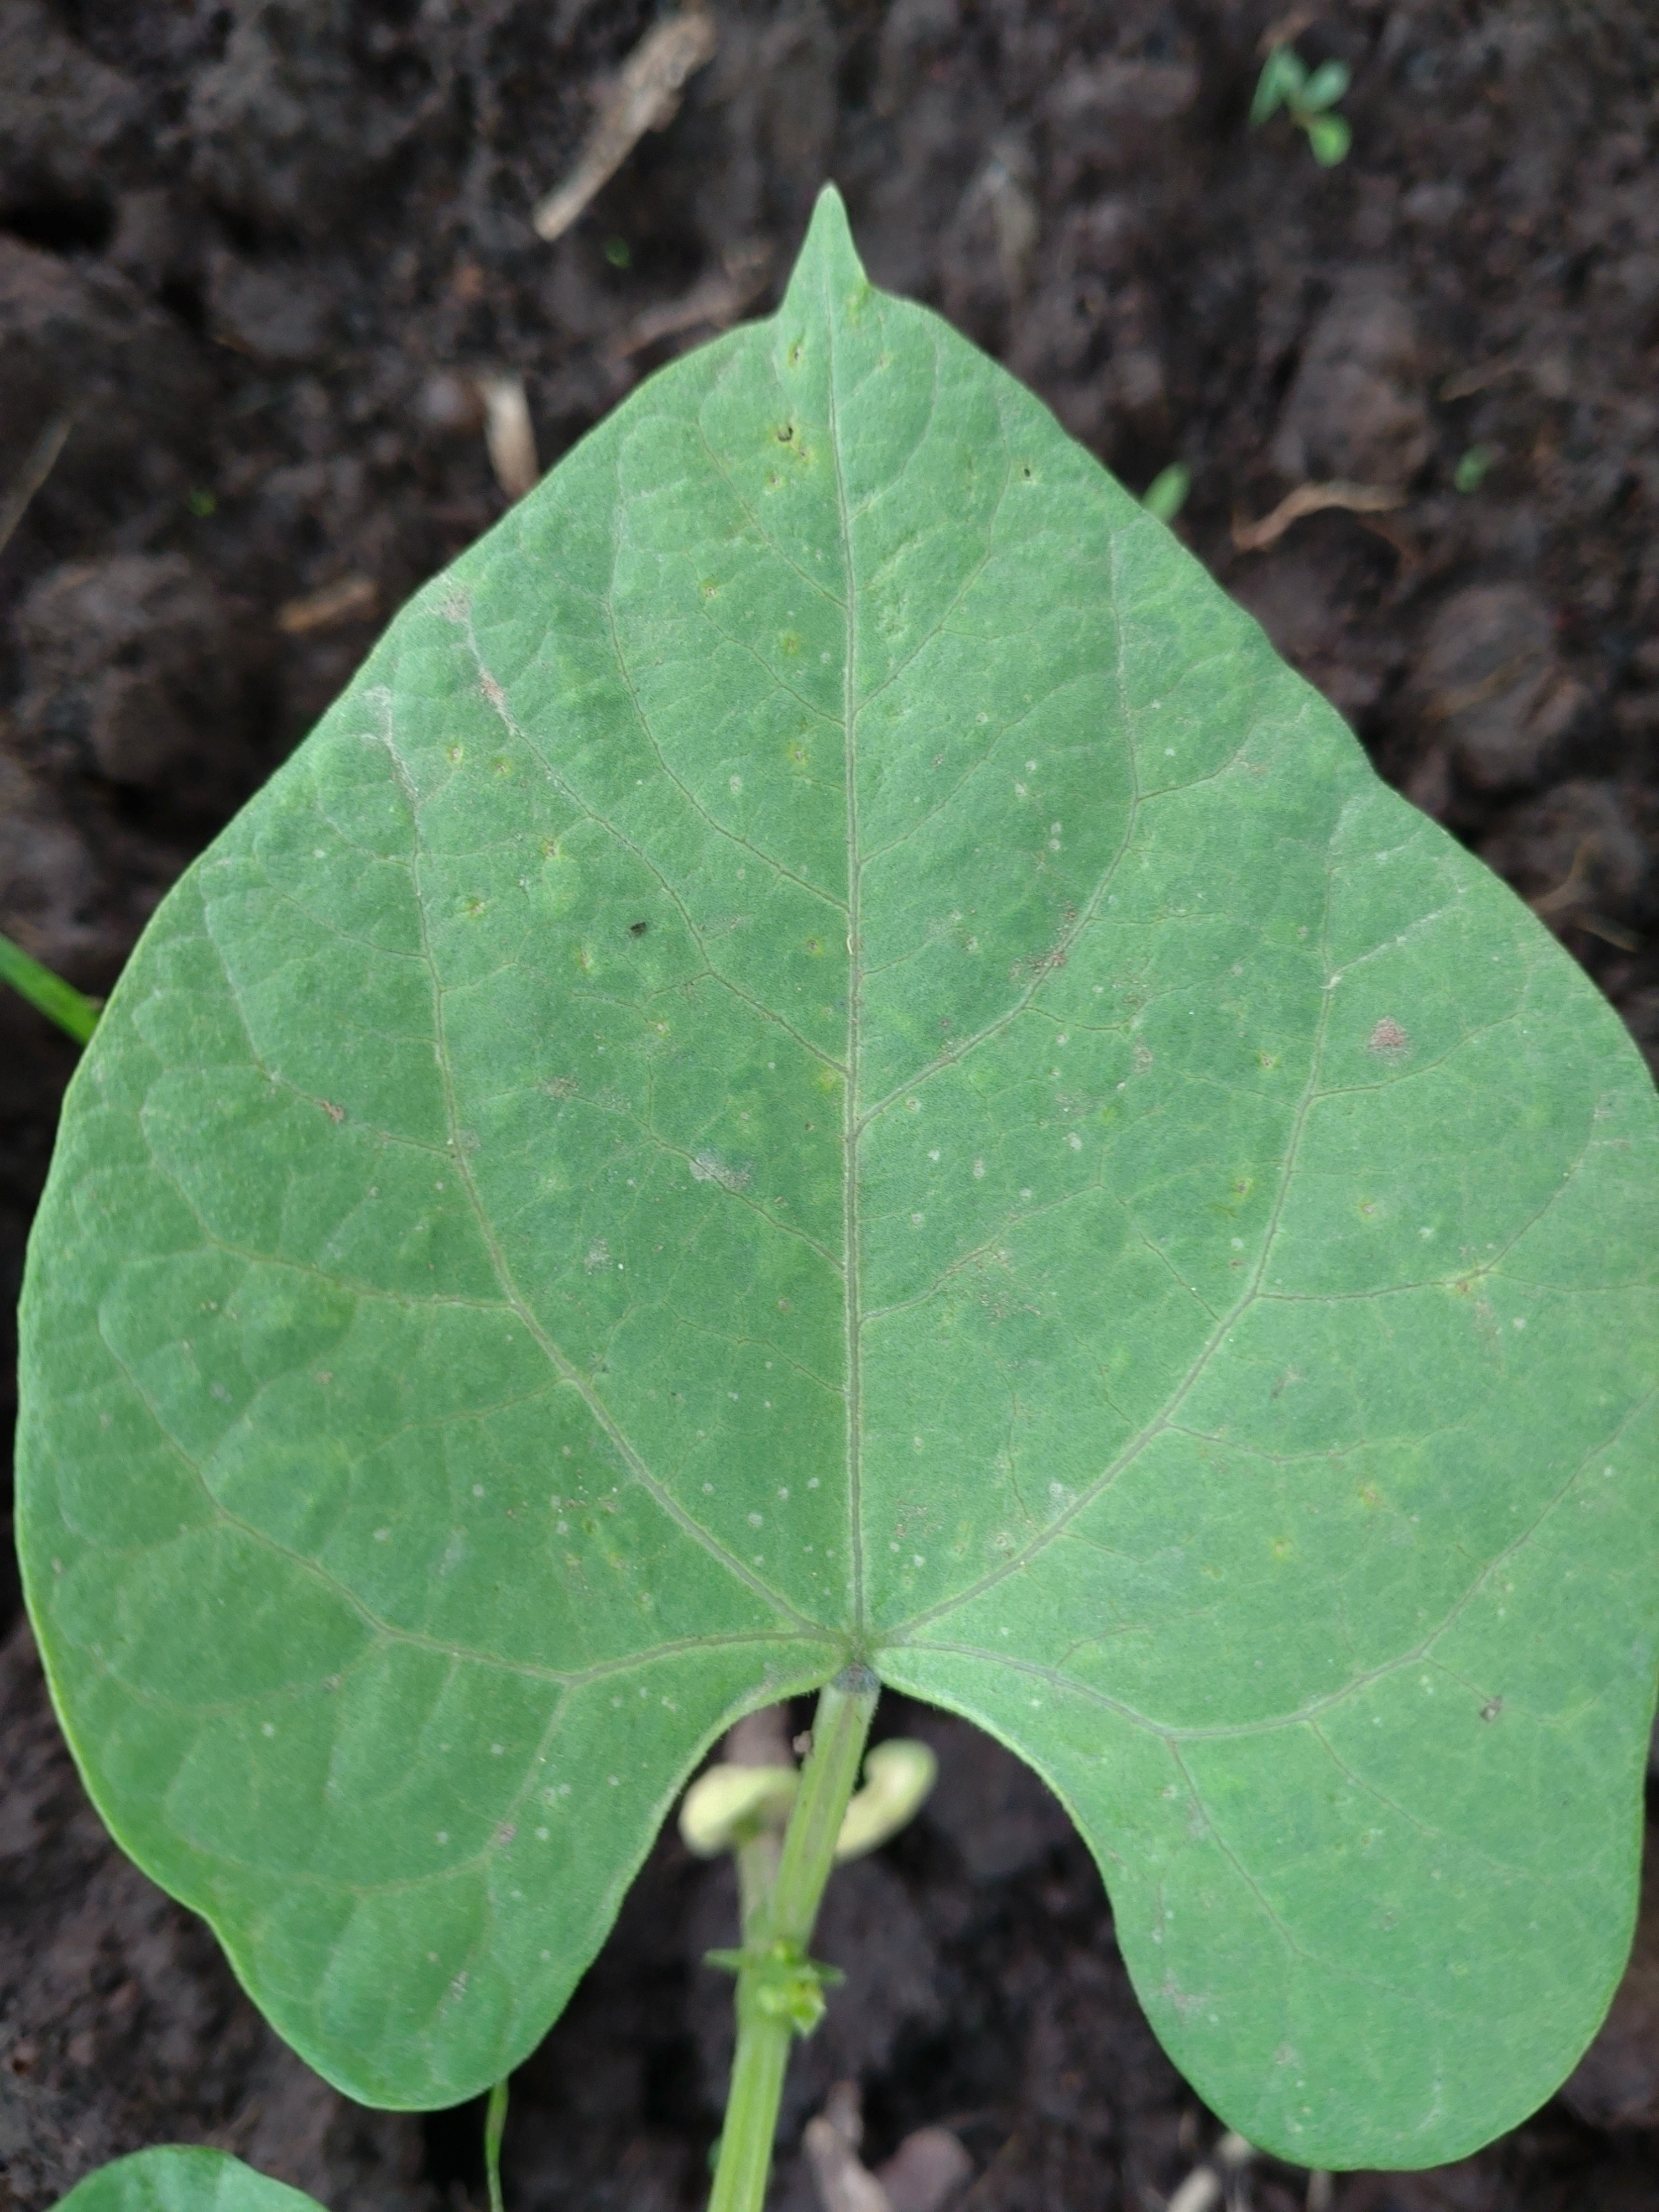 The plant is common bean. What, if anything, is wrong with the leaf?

healthy
